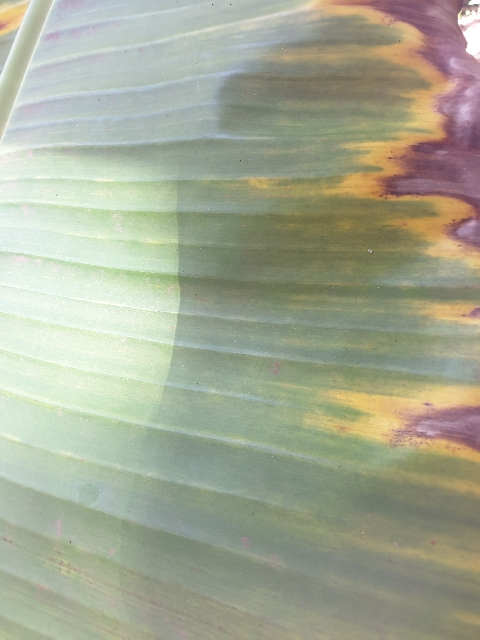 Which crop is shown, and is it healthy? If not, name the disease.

banana, fusarium wilt race 1
